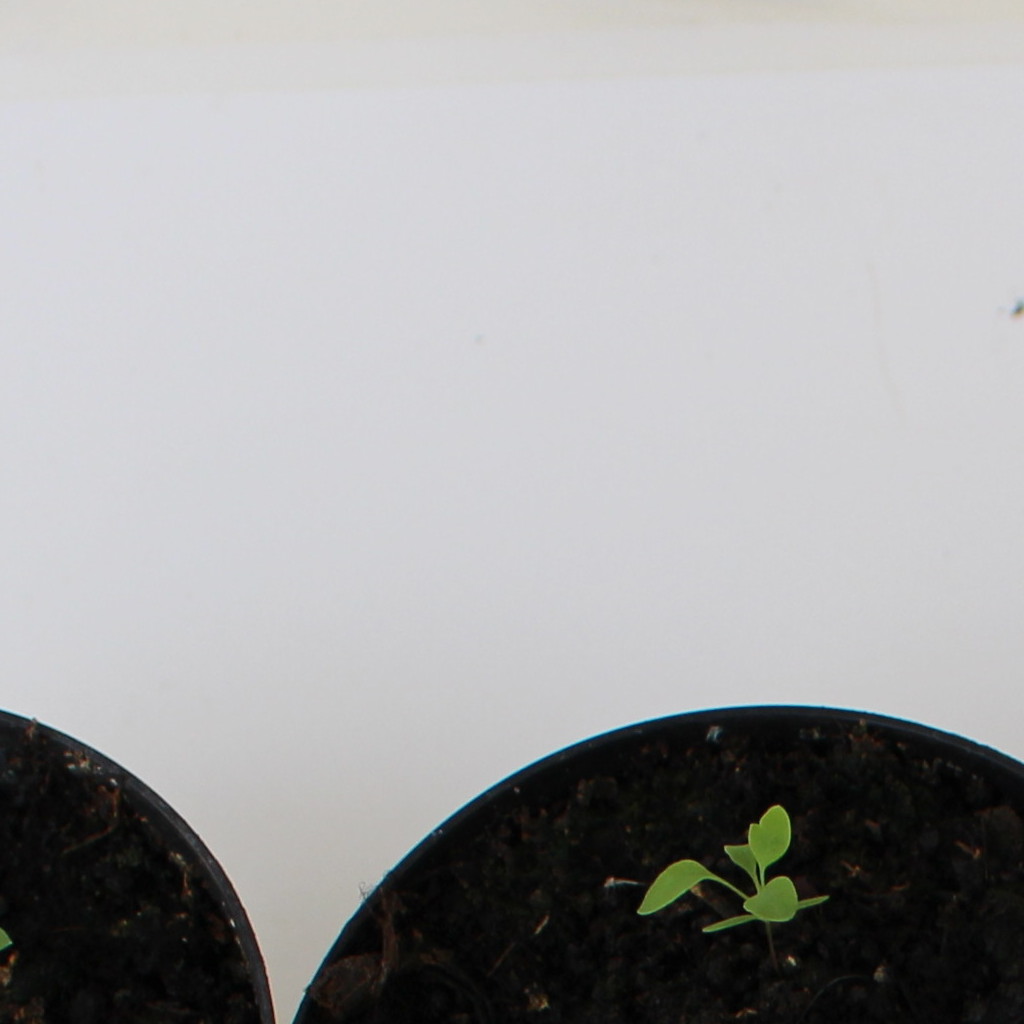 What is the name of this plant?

Papaver rhoeas
